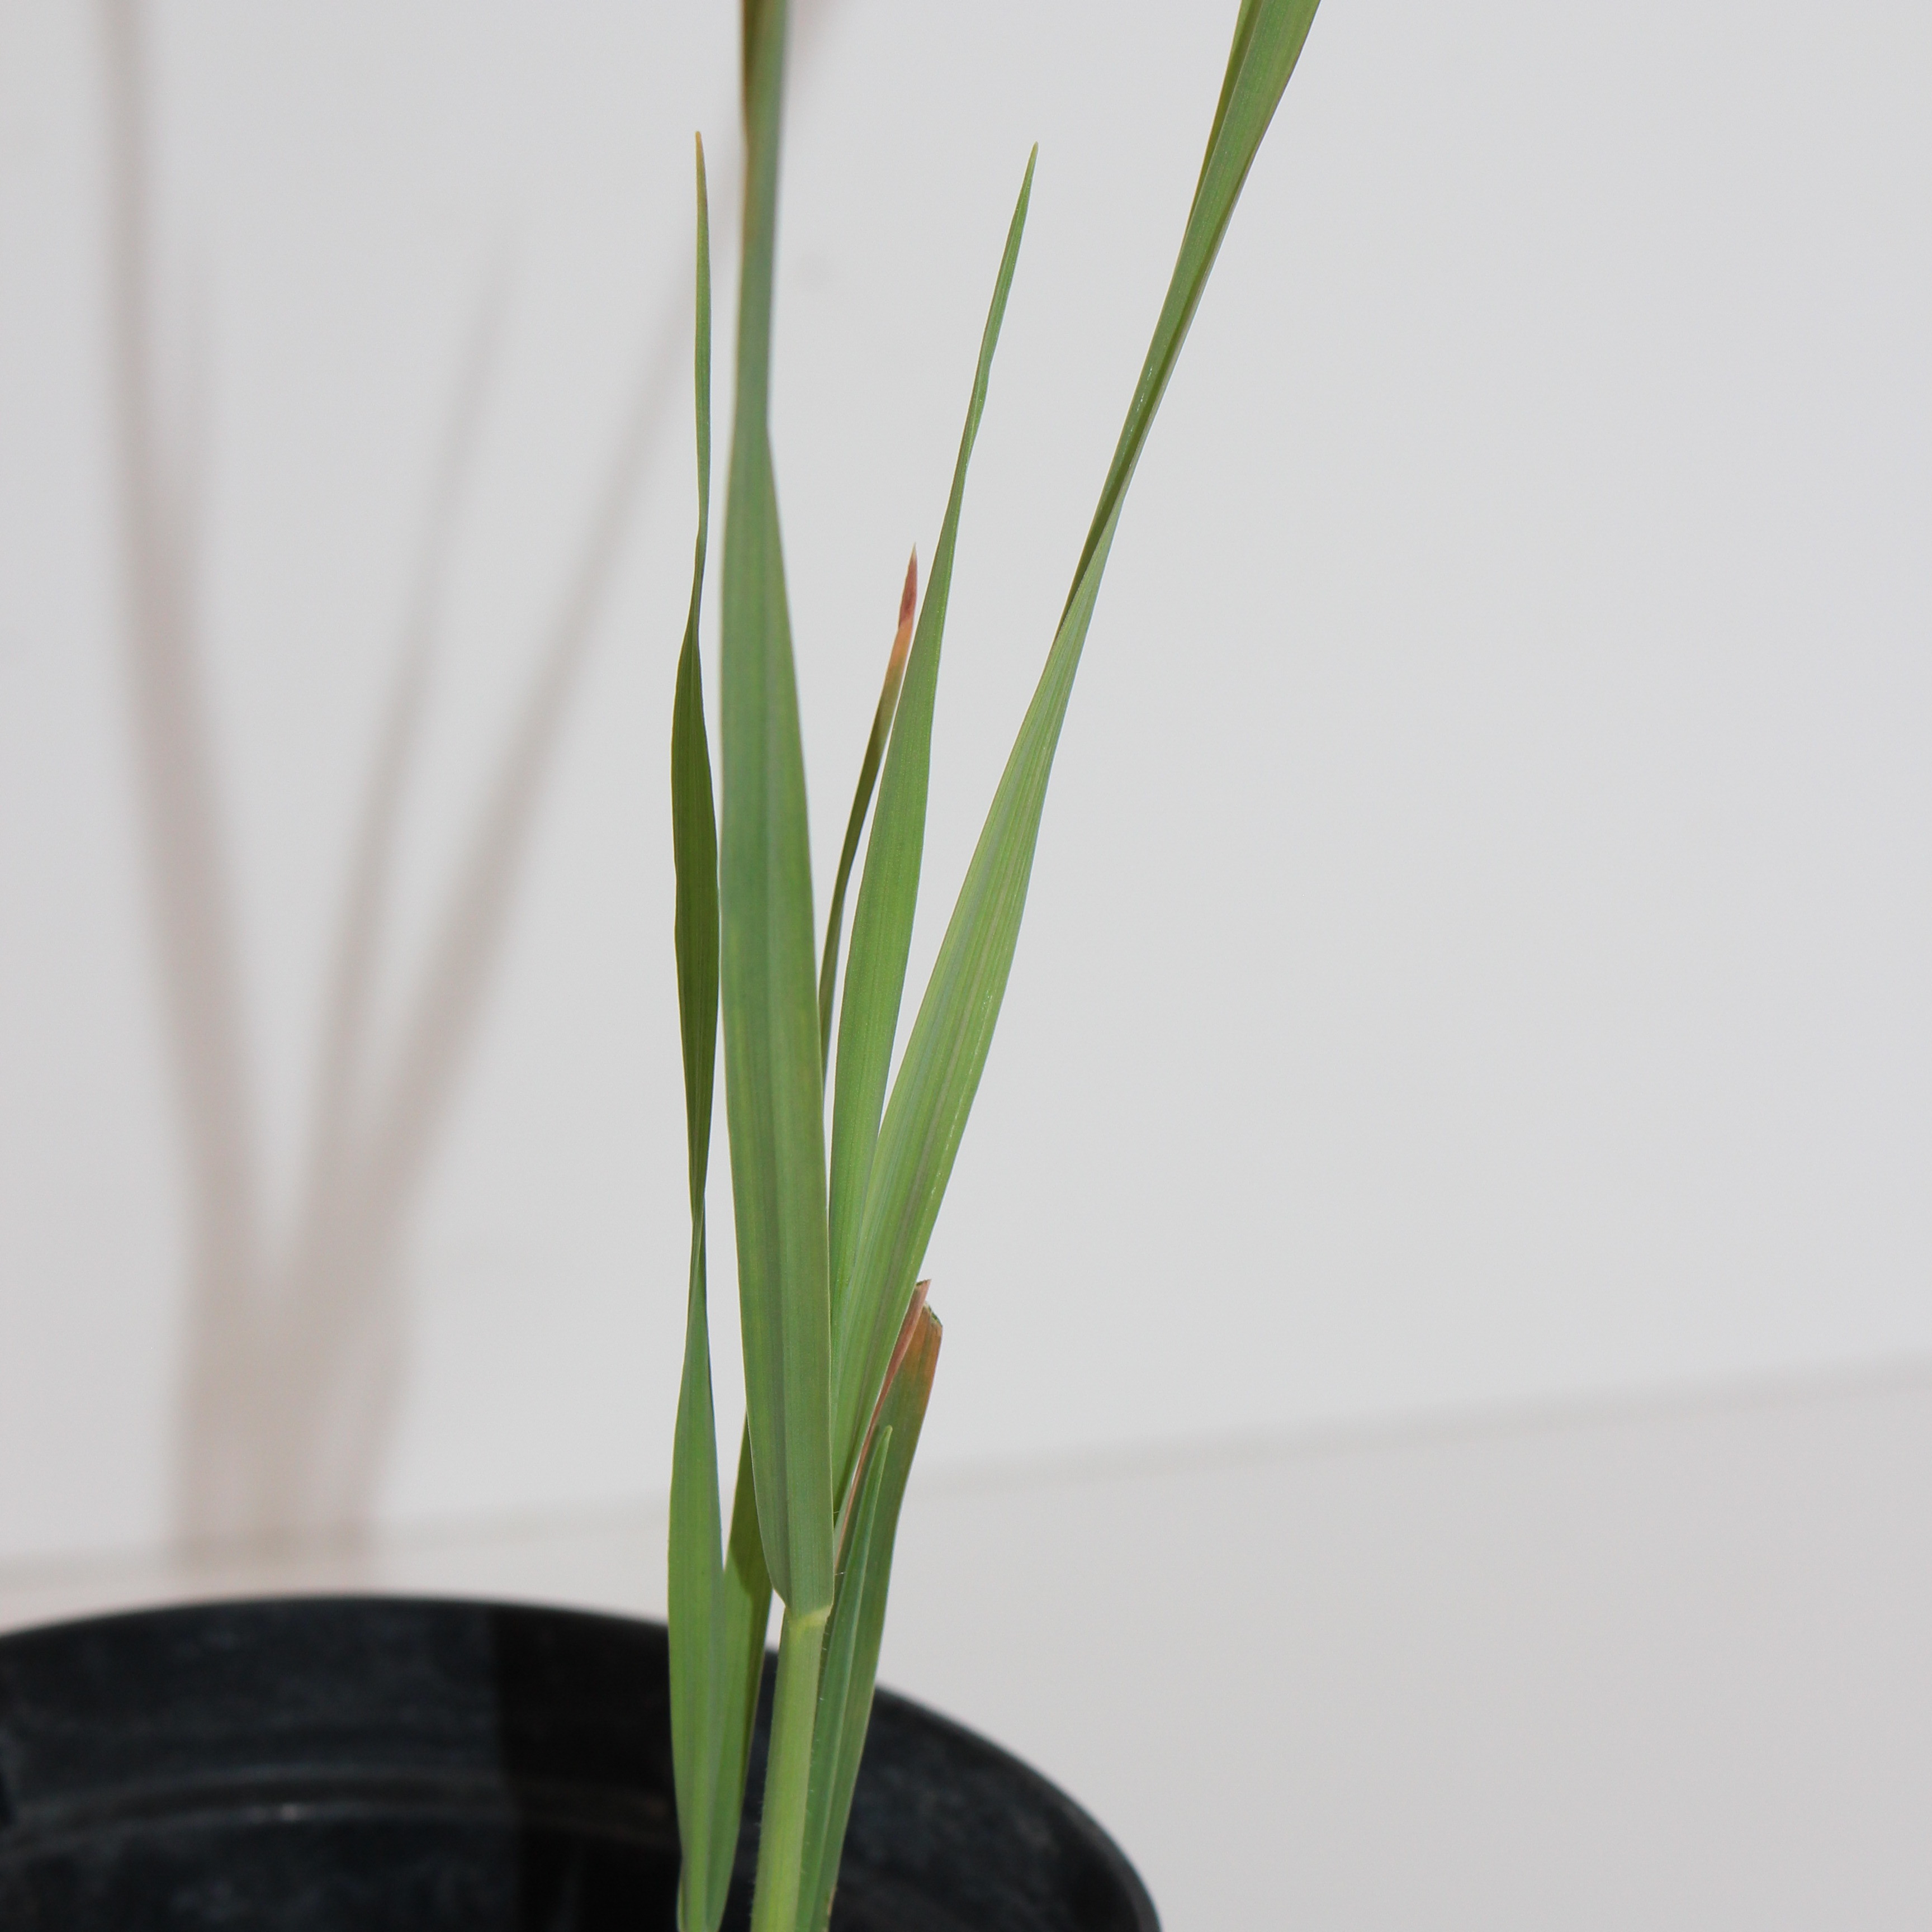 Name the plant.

Avena sterilis
